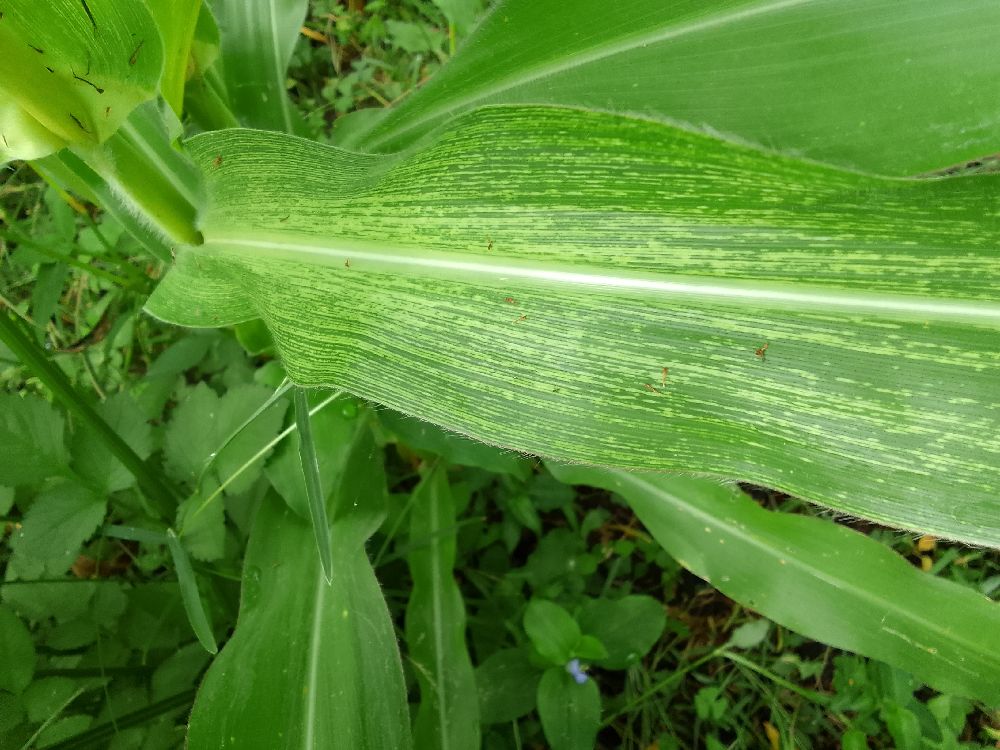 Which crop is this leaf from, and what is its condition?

maize, maize streak virus
